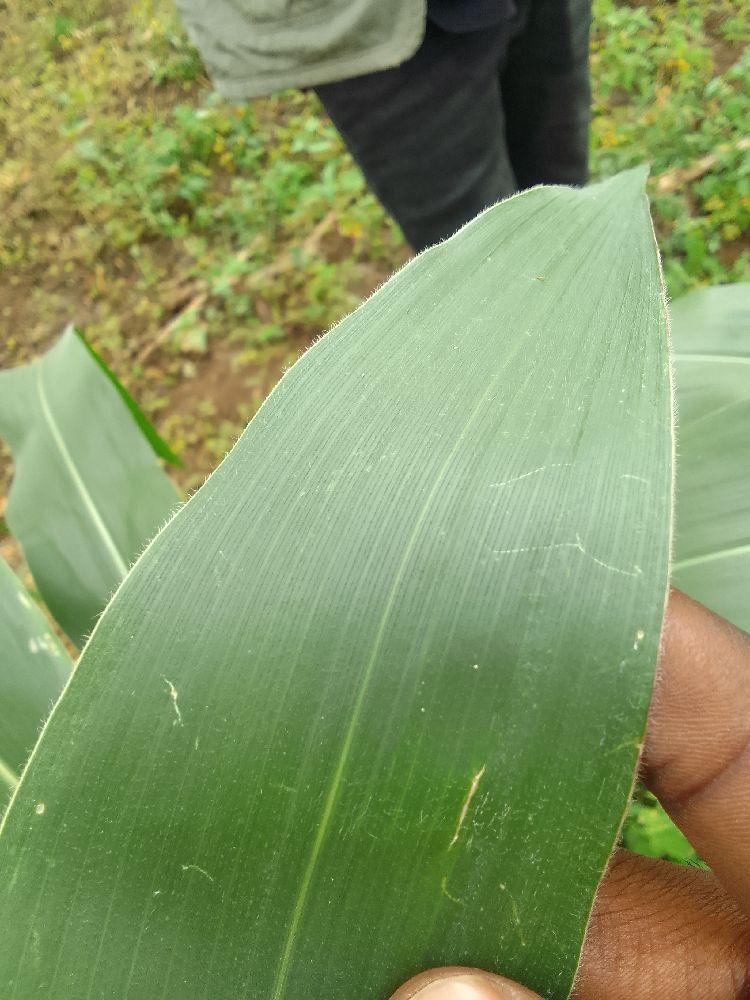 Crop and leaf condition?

maize, healthy
